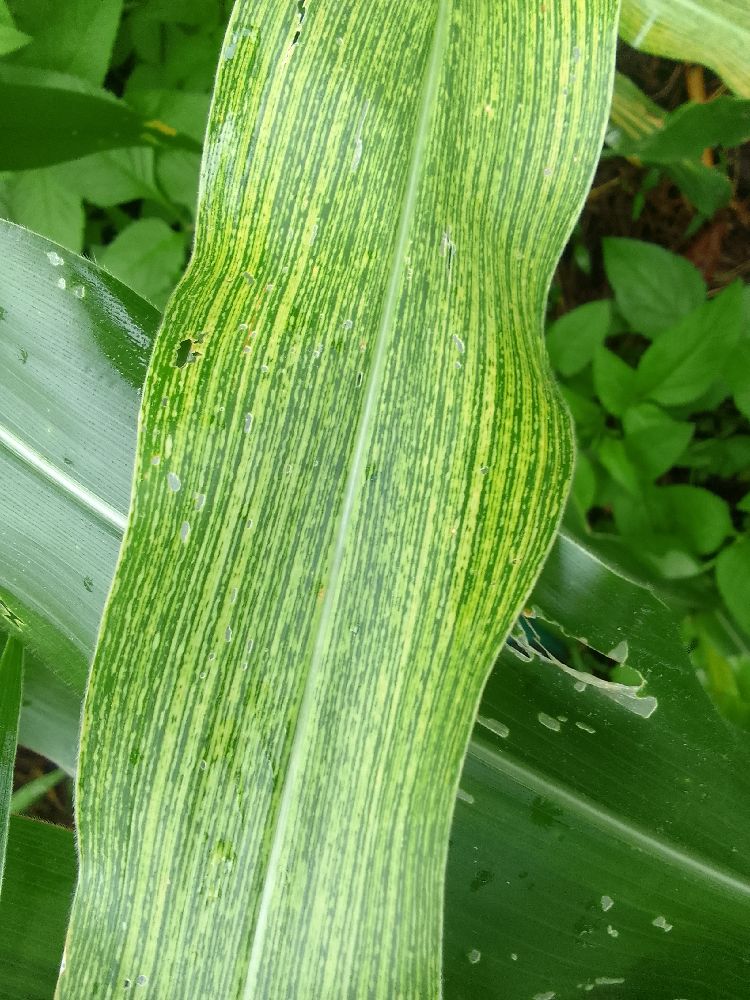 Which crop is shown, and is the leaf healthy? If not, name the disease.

maize, maize streak virus
